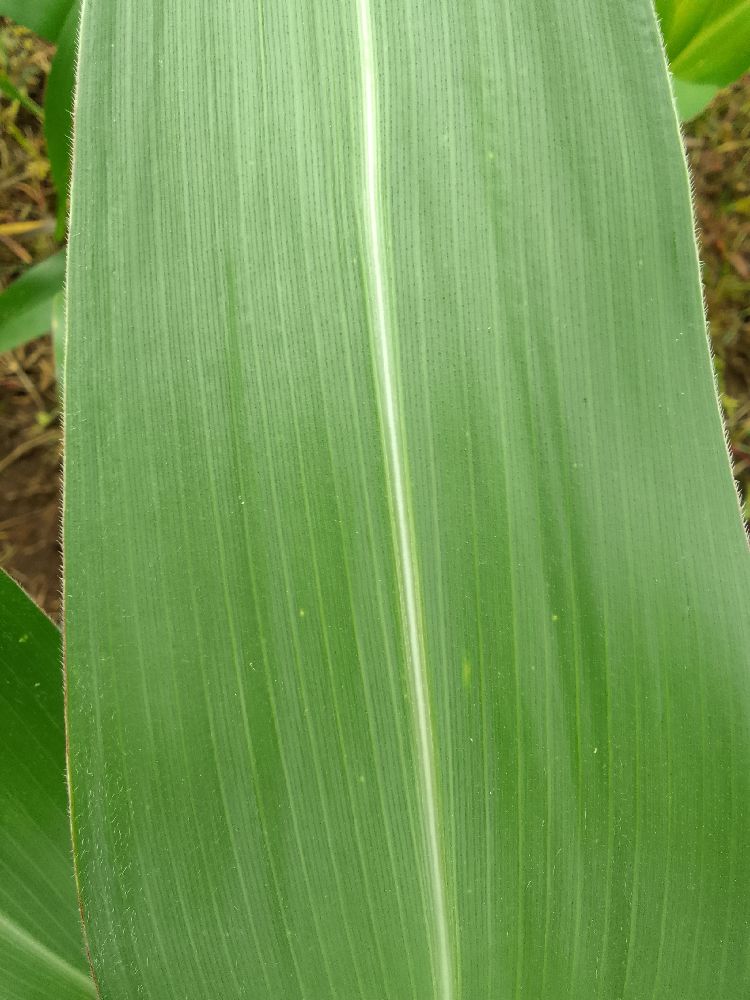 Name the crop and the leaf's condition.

maize, healthy
